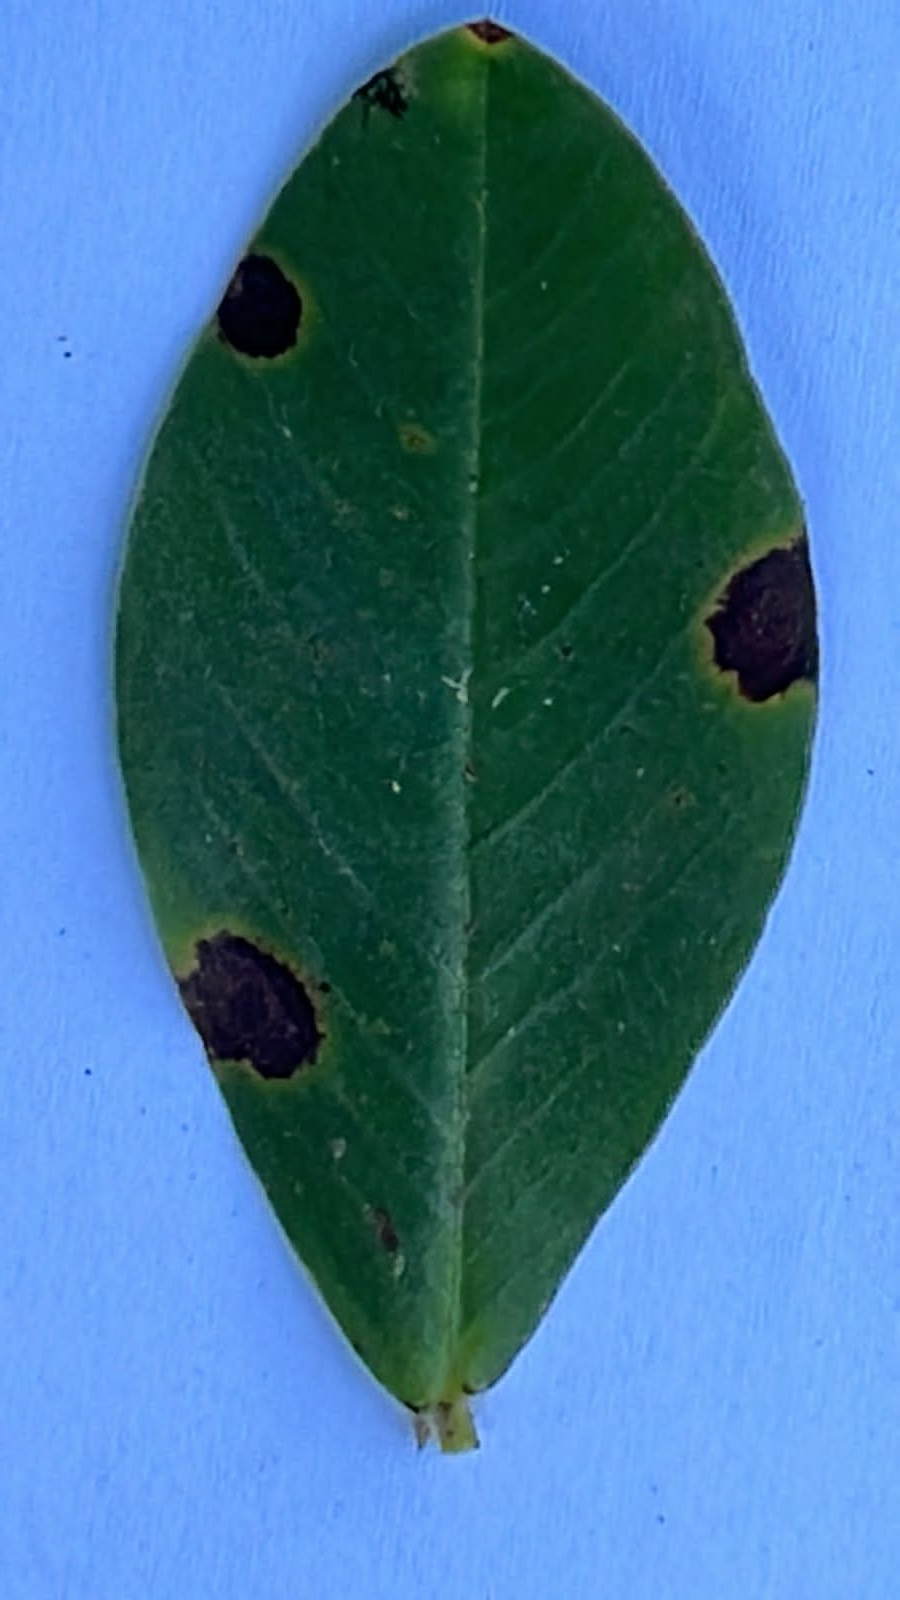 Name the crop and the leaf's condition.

peanut, nothapassalora personata
